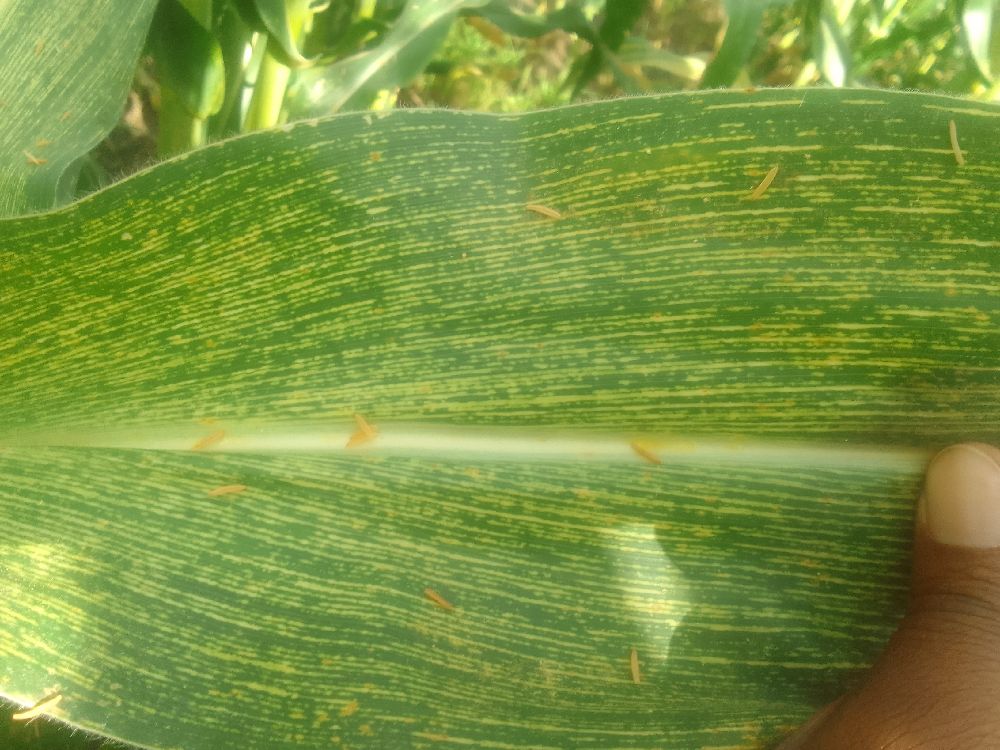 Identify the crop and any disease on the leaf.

maize, maize streak virus
